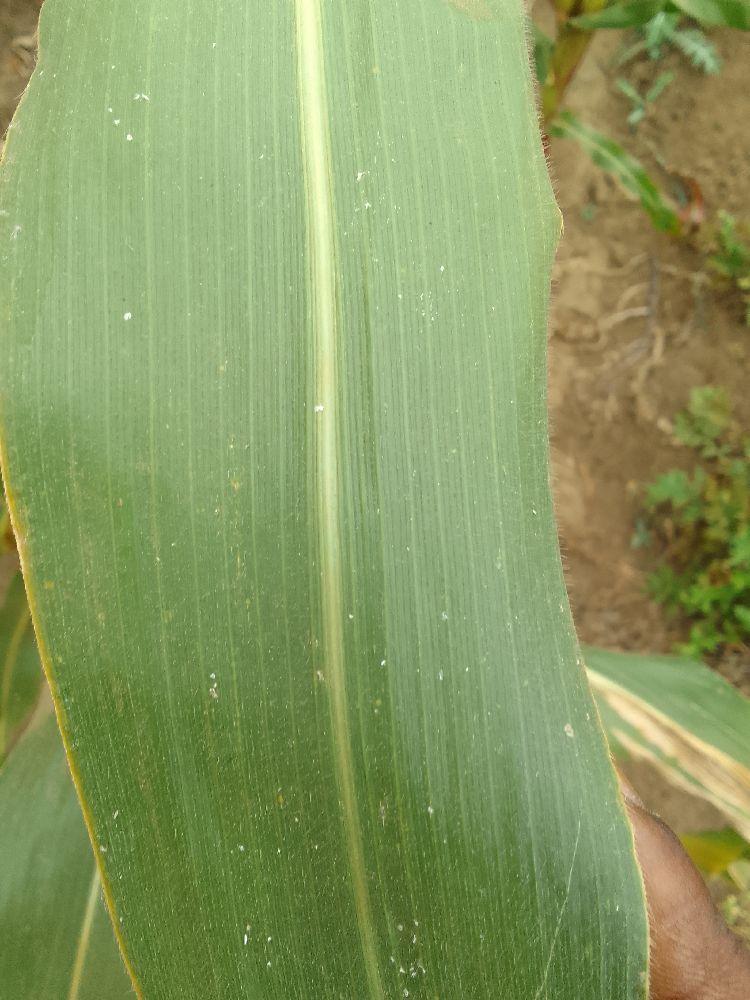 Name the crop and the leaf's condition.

maize, healthy
